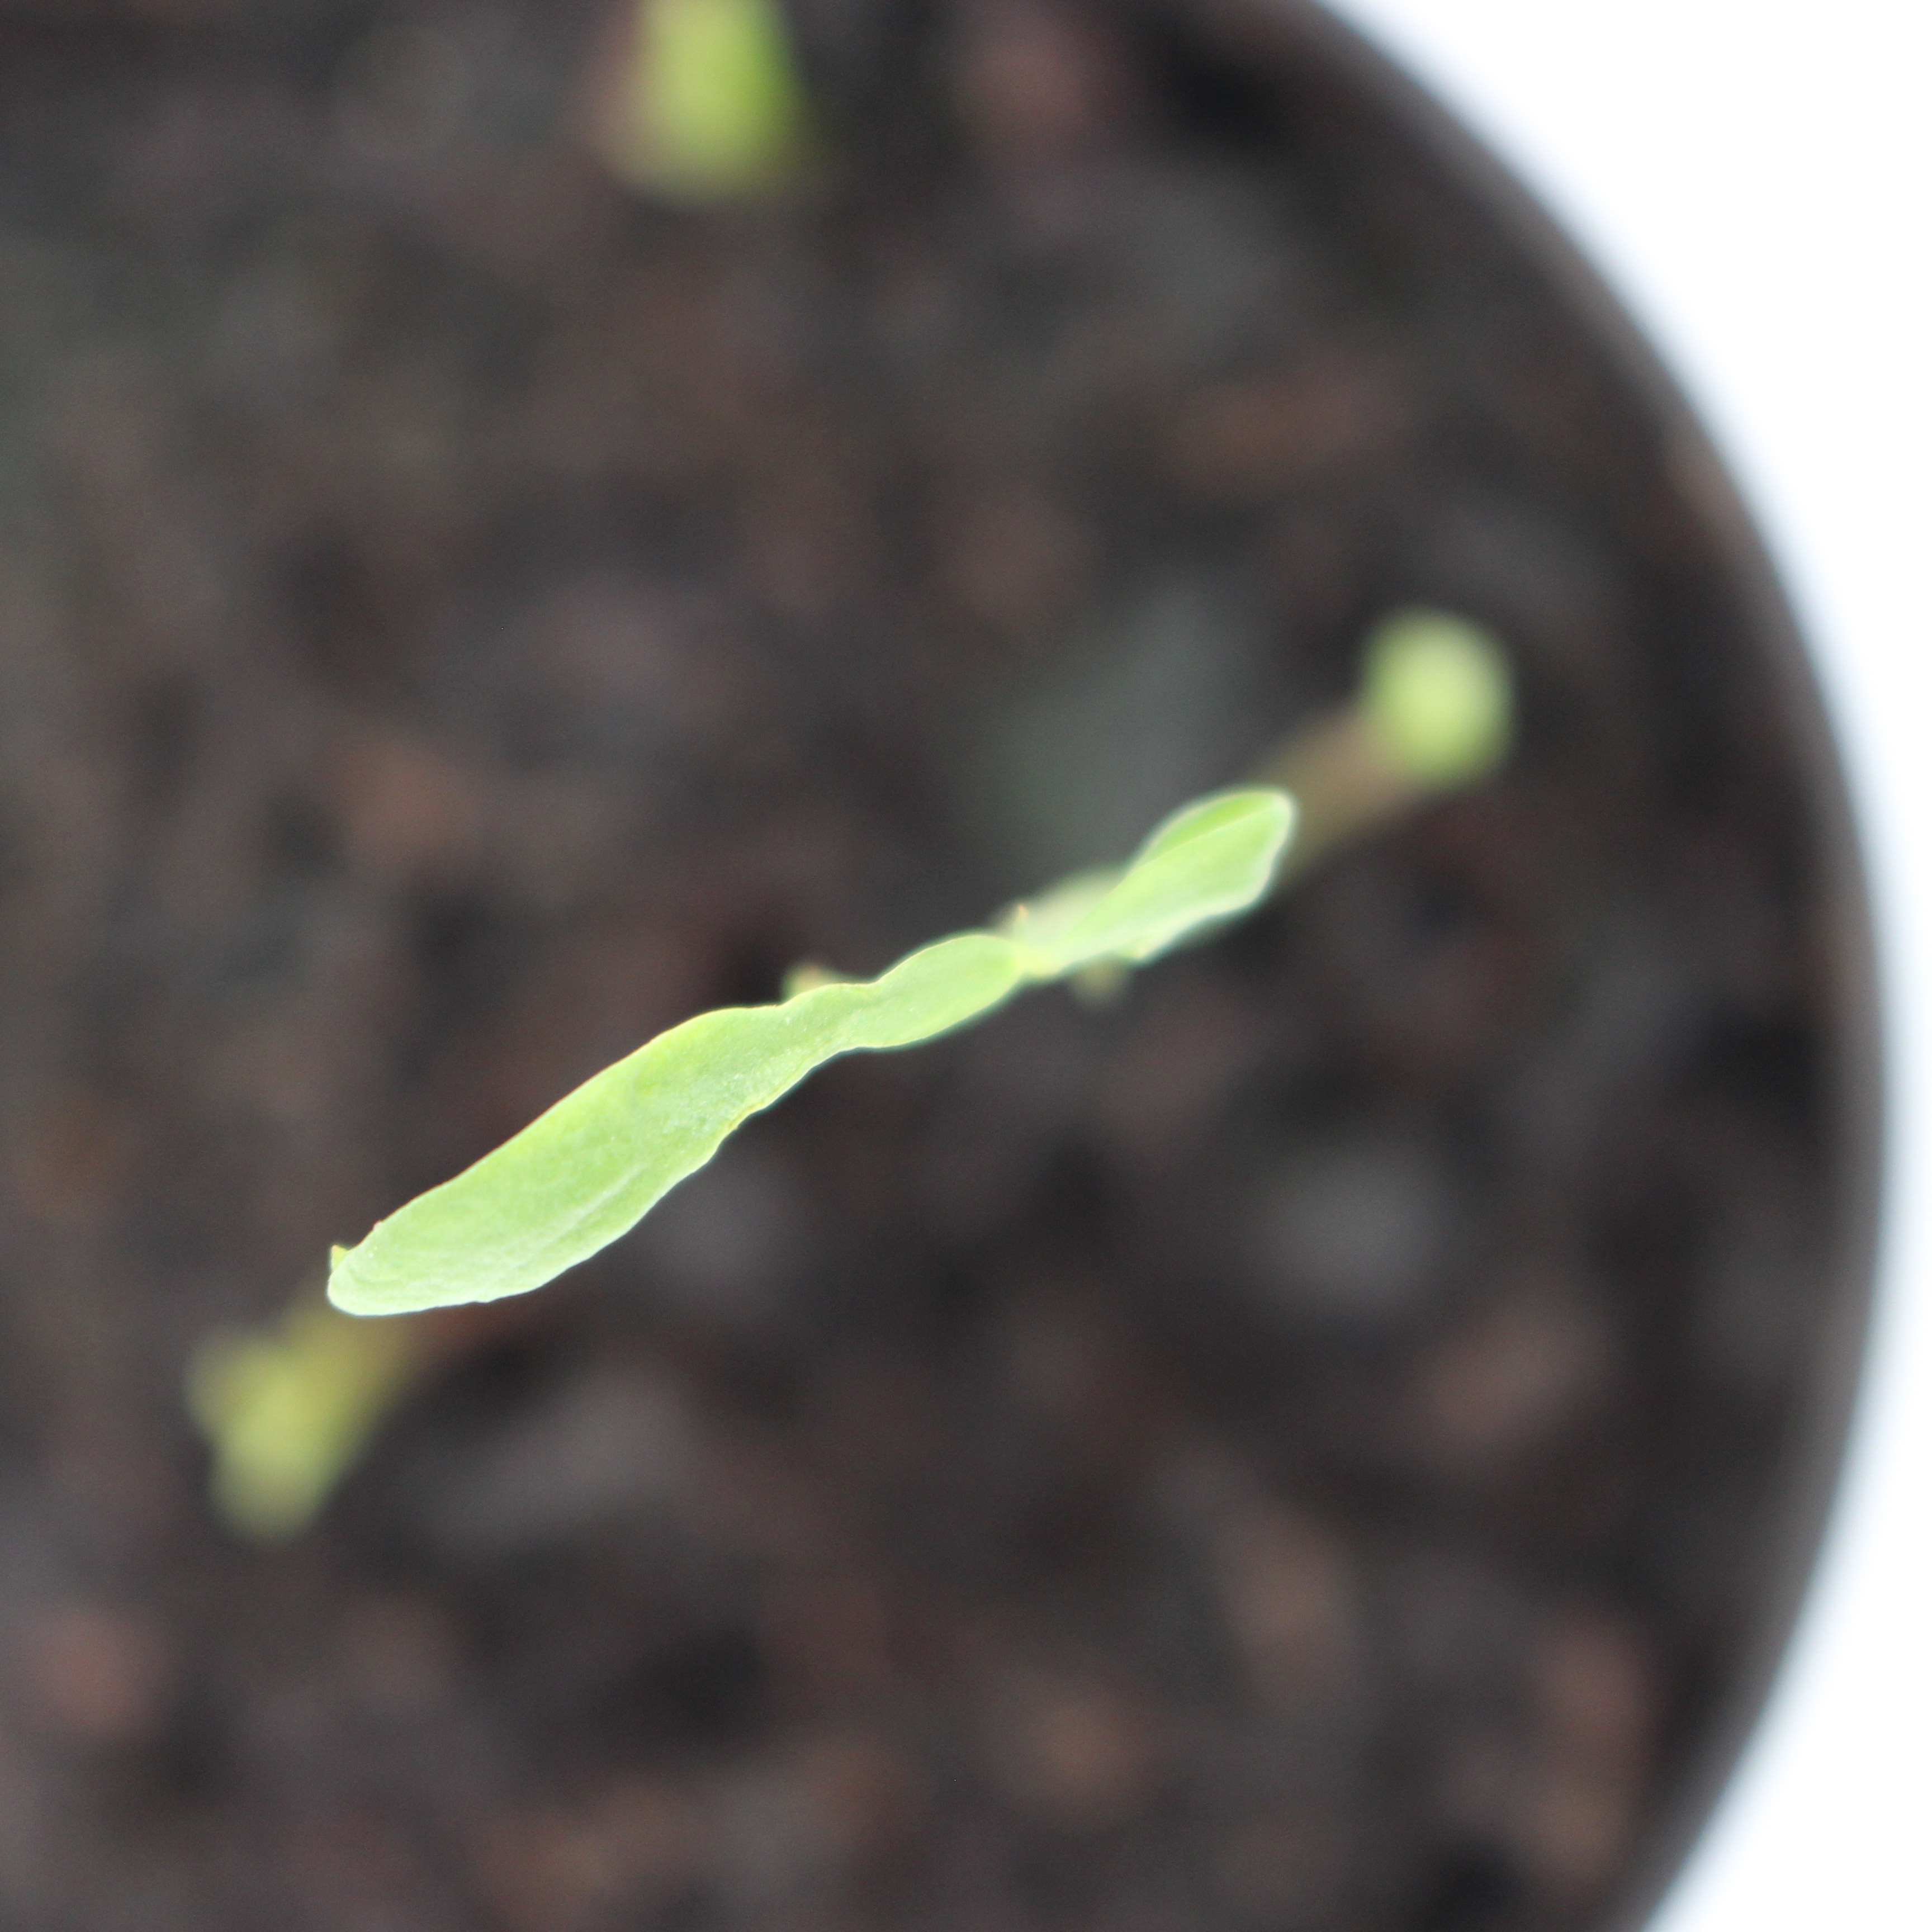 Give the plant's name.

Vicia sativa
